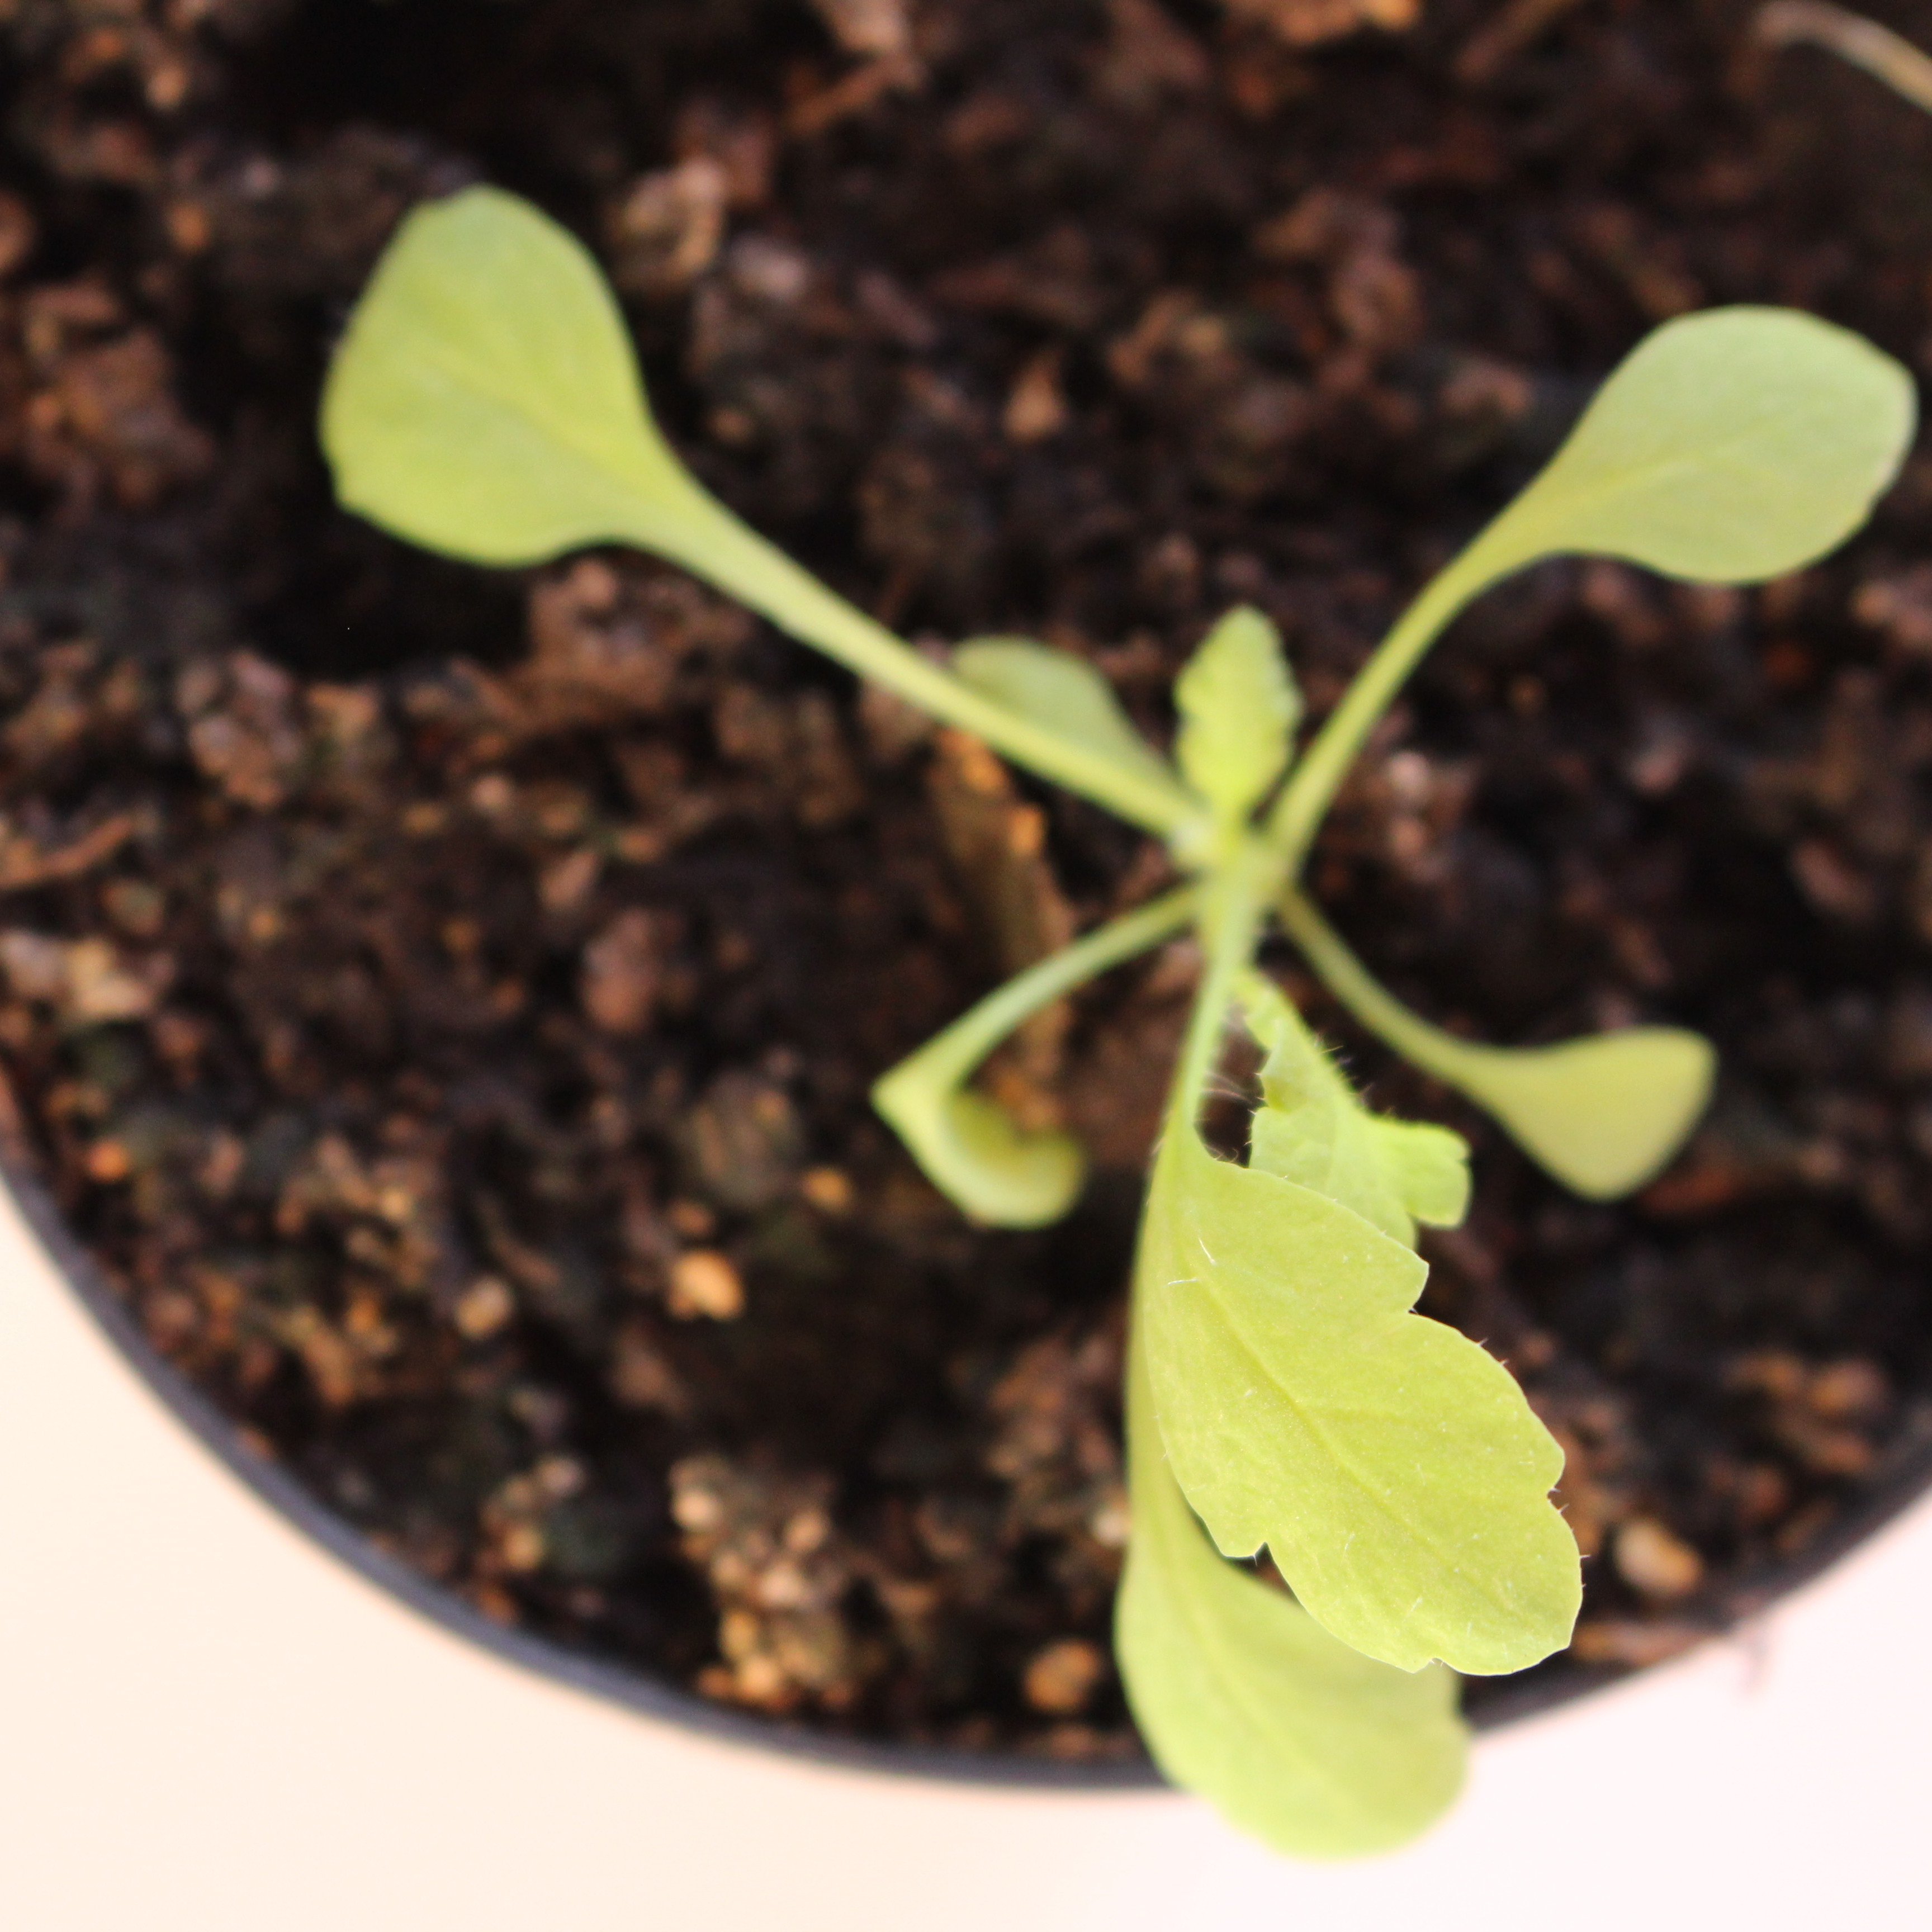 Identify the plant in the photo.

Papaver rhoeas
